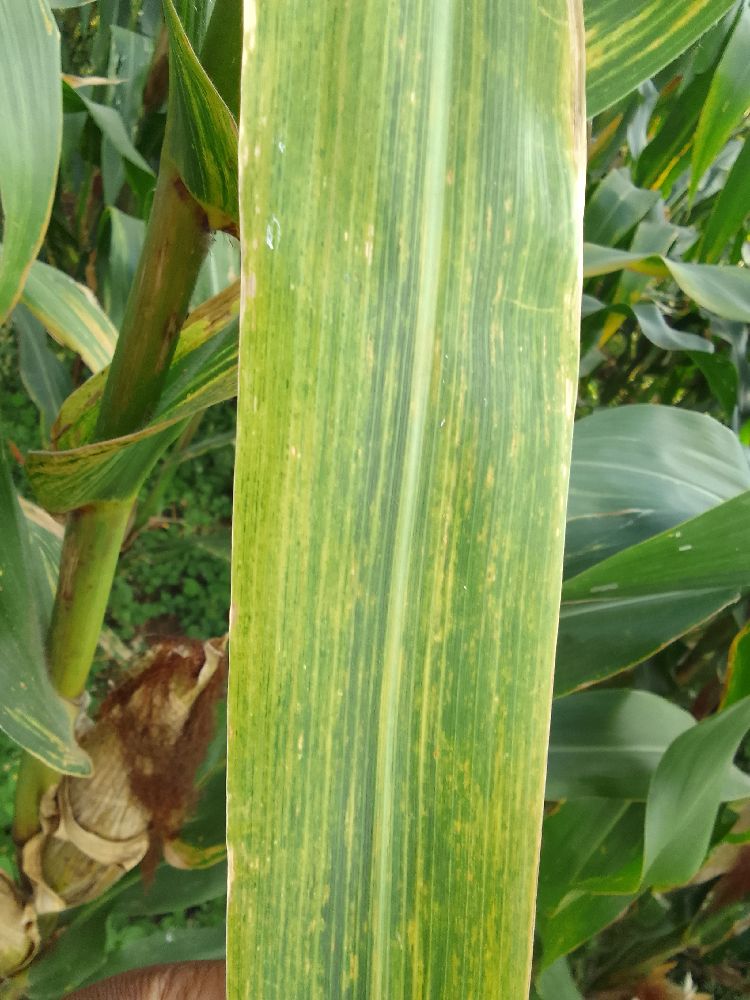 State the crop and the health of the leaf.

maize, maize lethal necrosis
